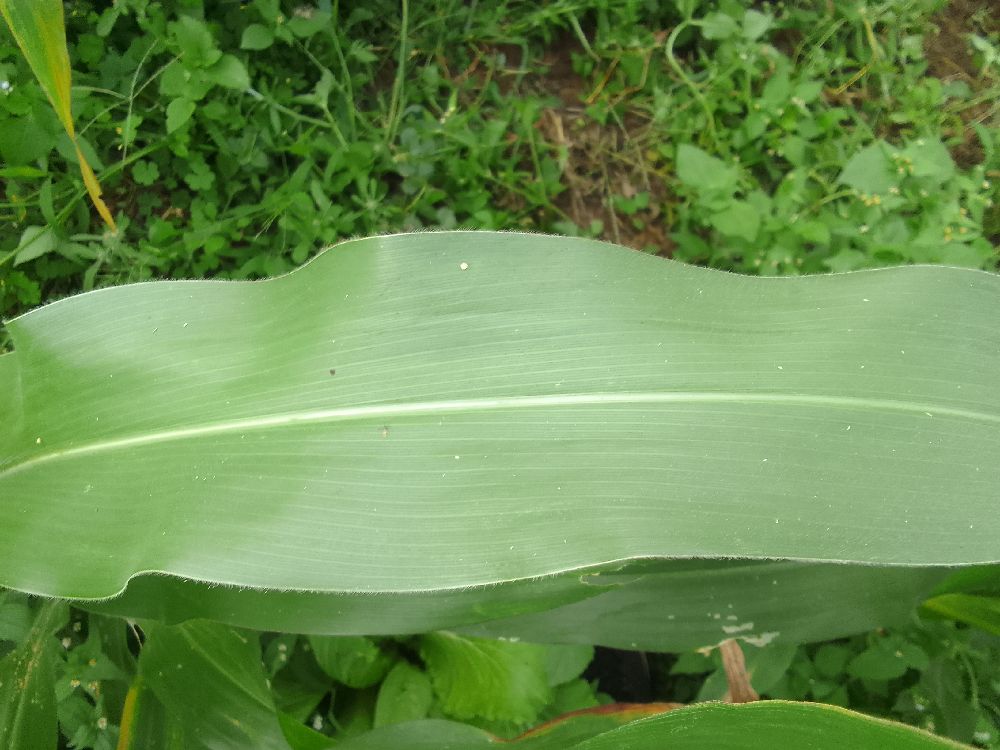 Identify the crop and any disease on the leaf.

maize, healthy
